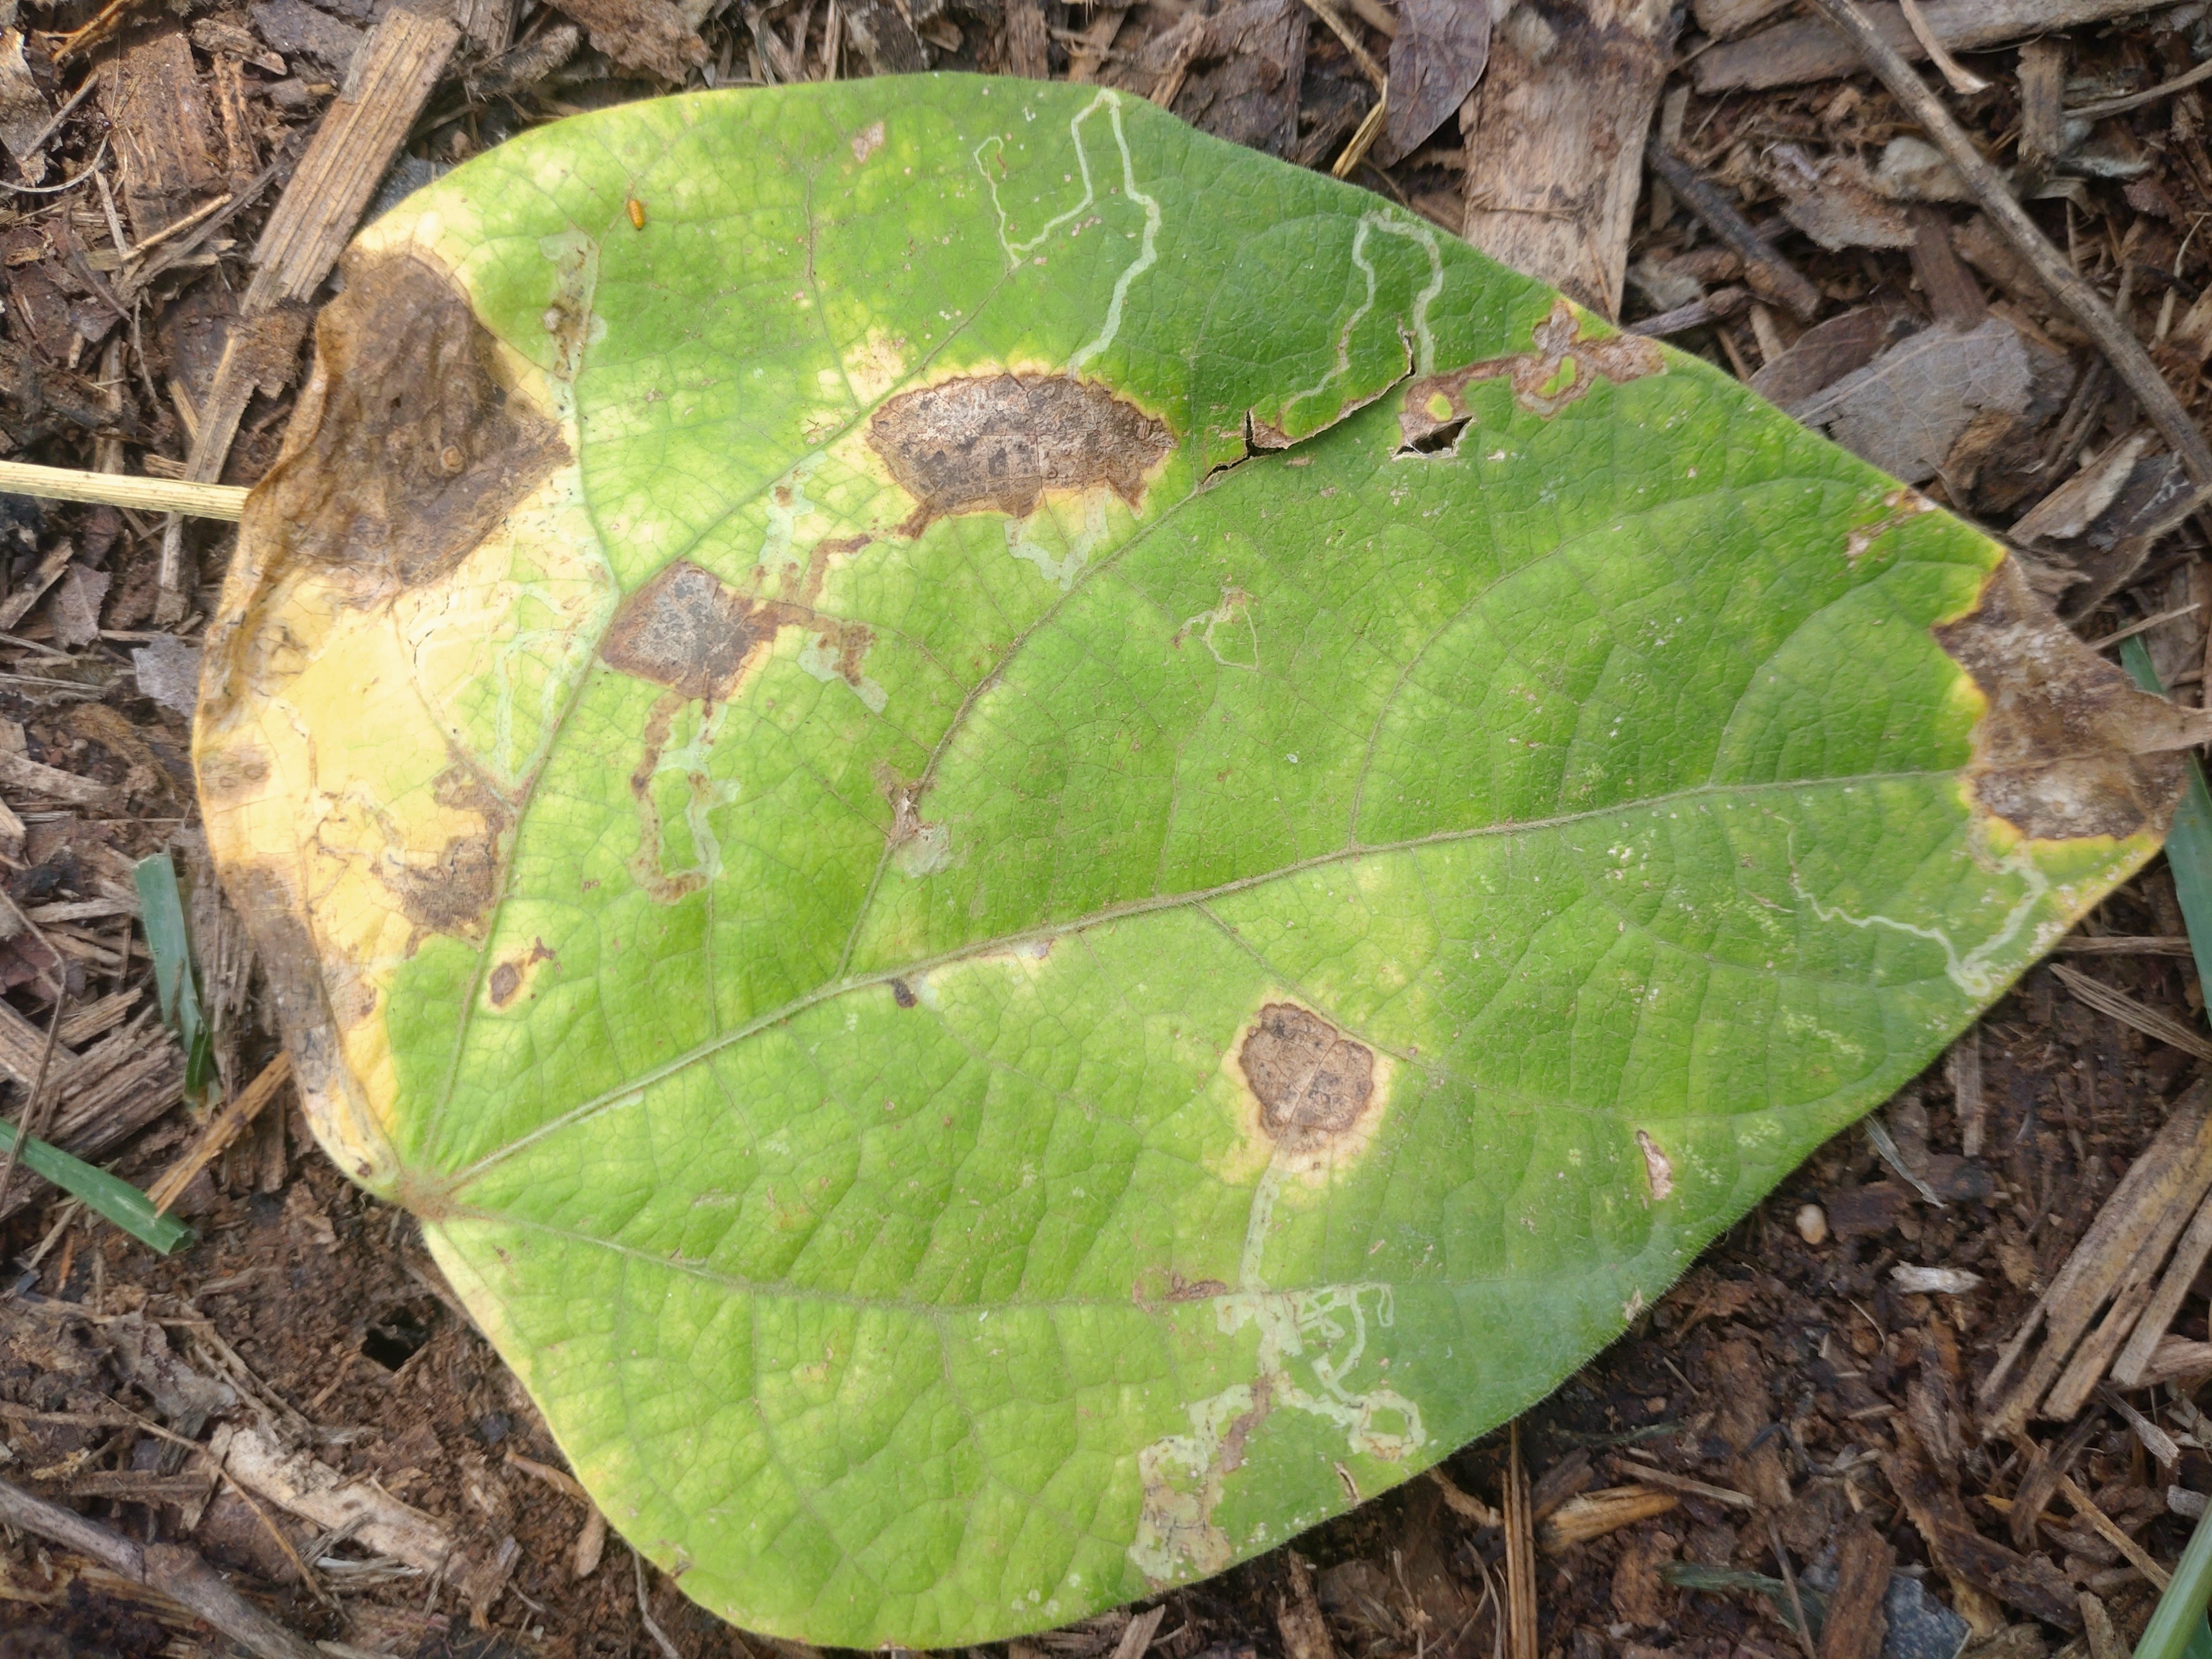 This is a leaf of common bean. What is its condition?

anthracnose
